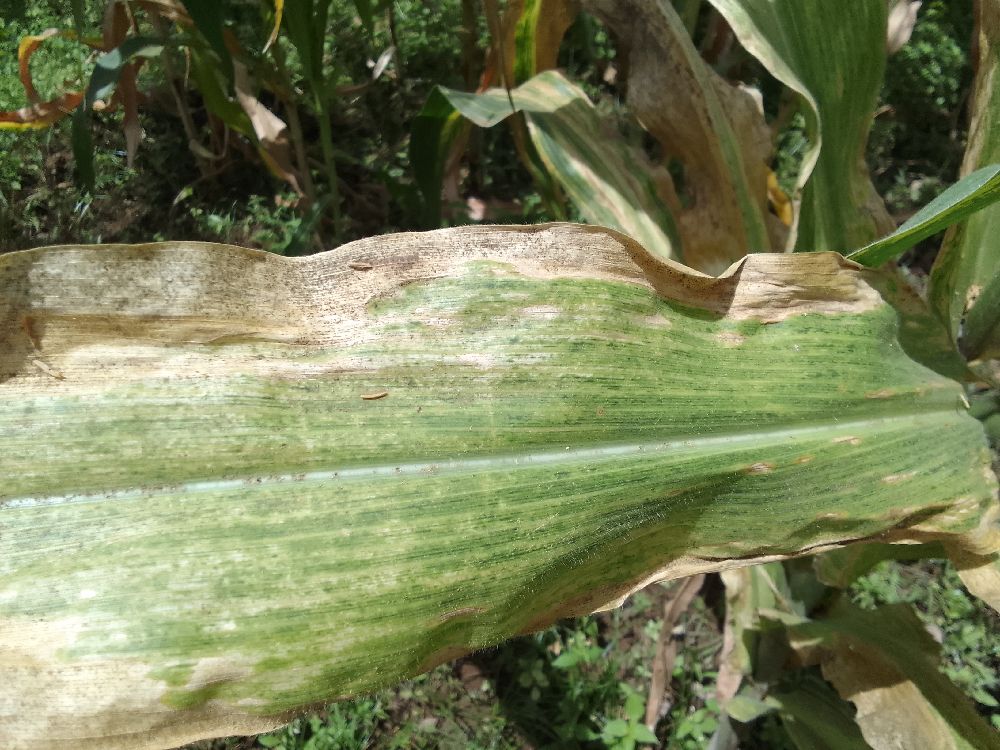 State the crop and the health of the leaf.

maize, maize lethal necrosis
